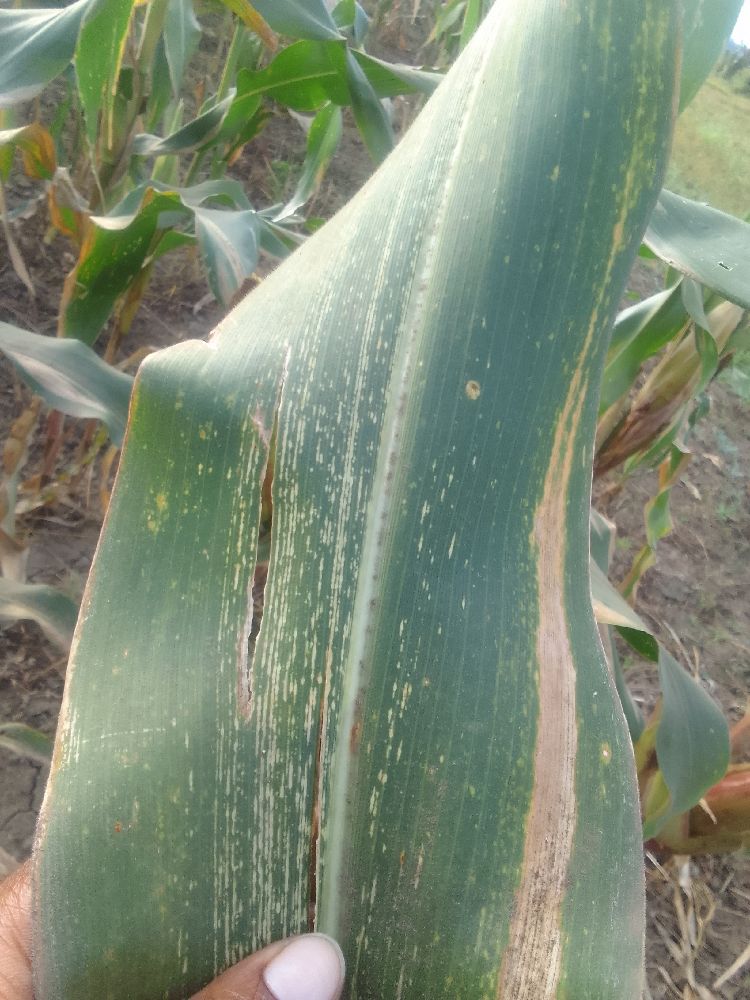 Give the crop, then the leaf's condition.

maize, maize streak virus
